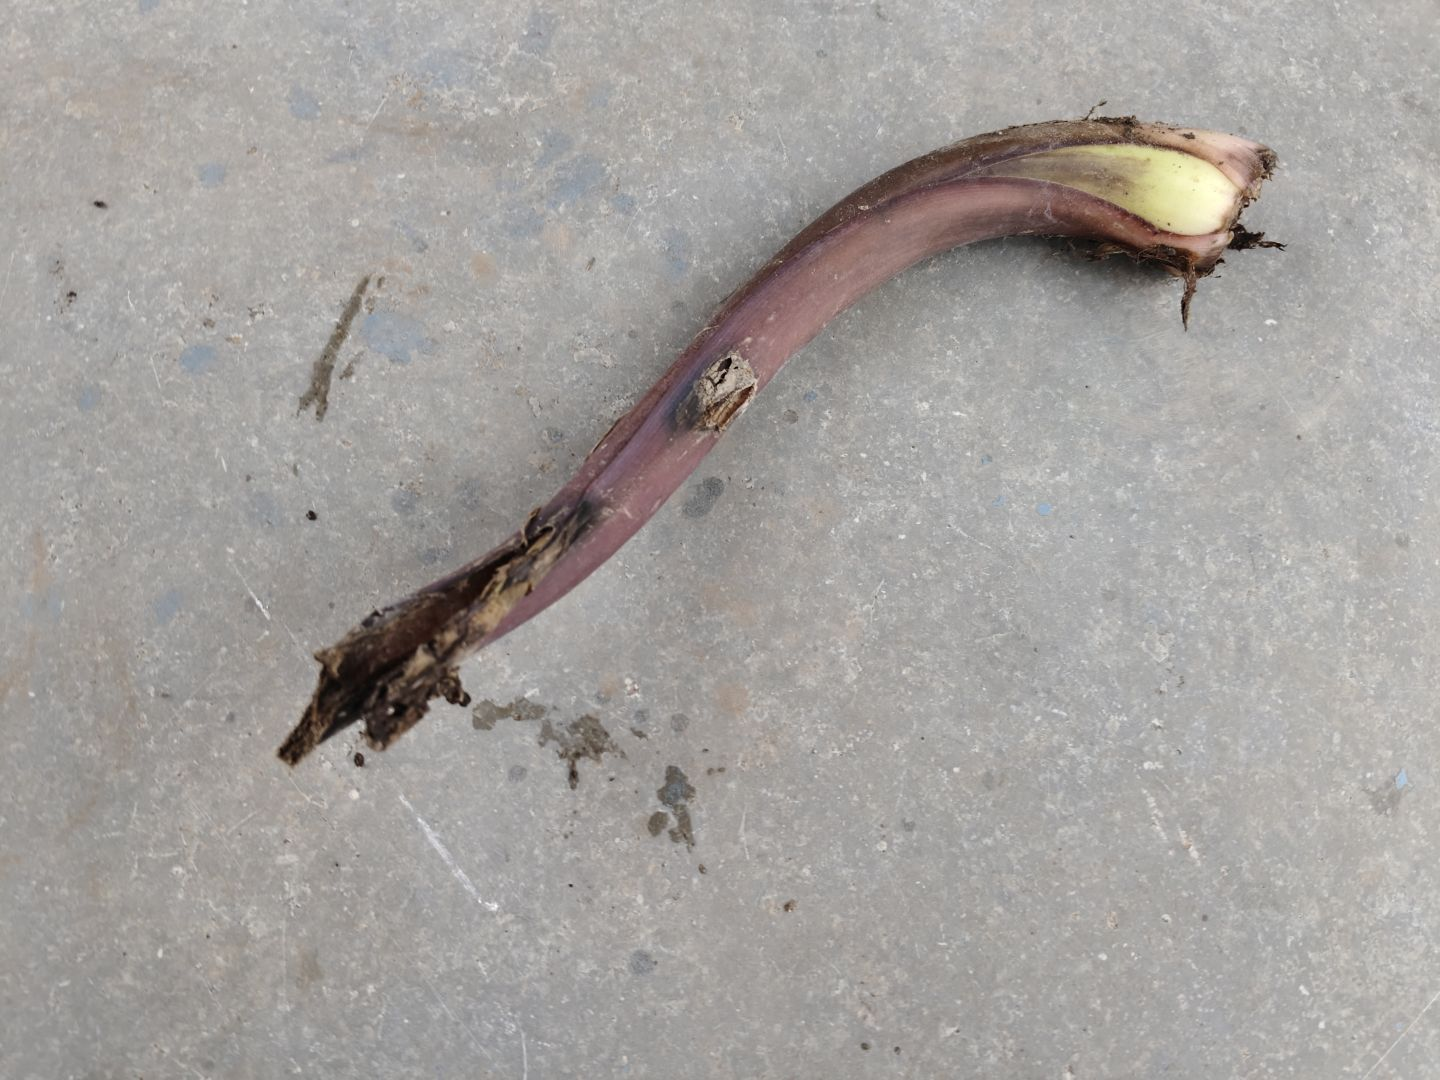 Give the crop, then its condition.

taro, root rot
